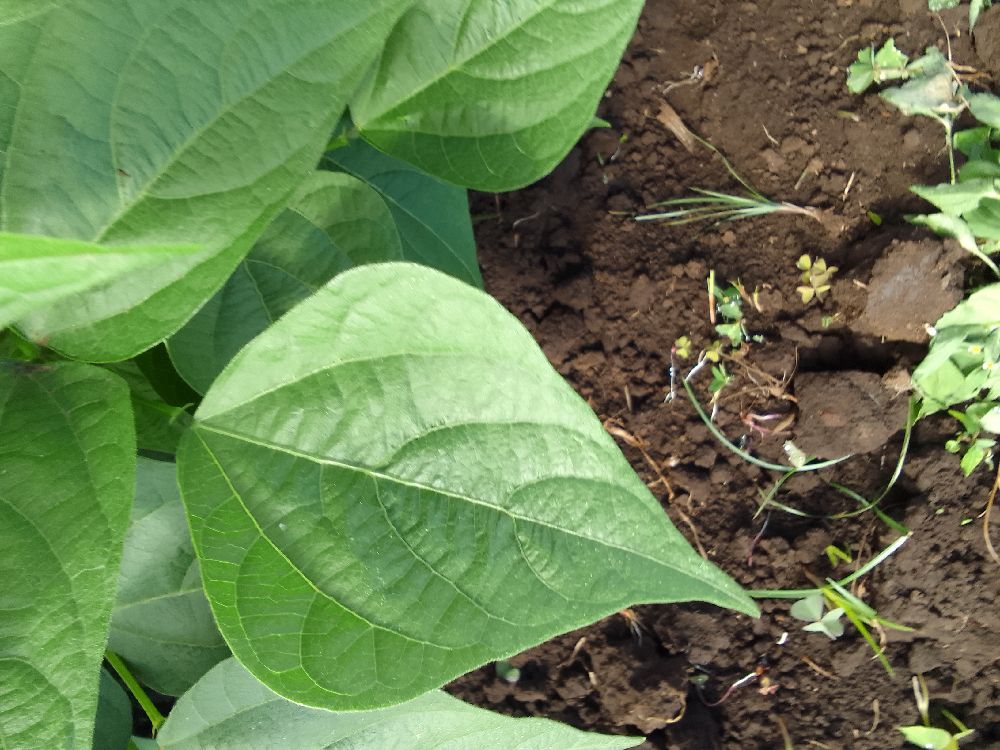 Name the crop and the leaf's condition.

common bean, healthy
